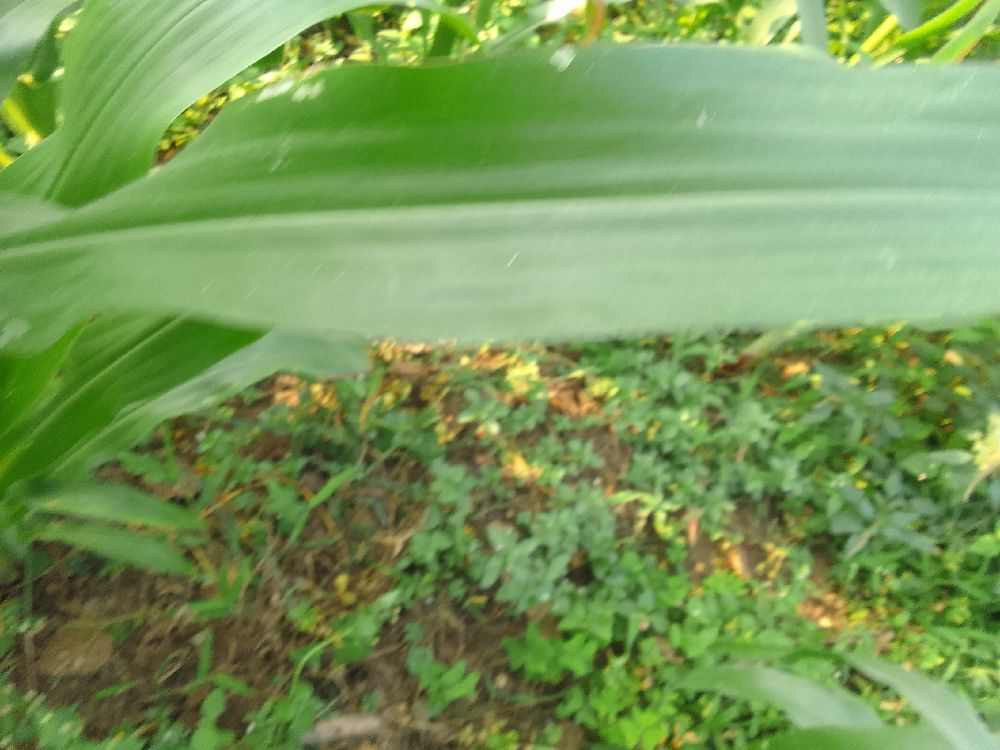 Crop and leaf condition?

maize, healthy
